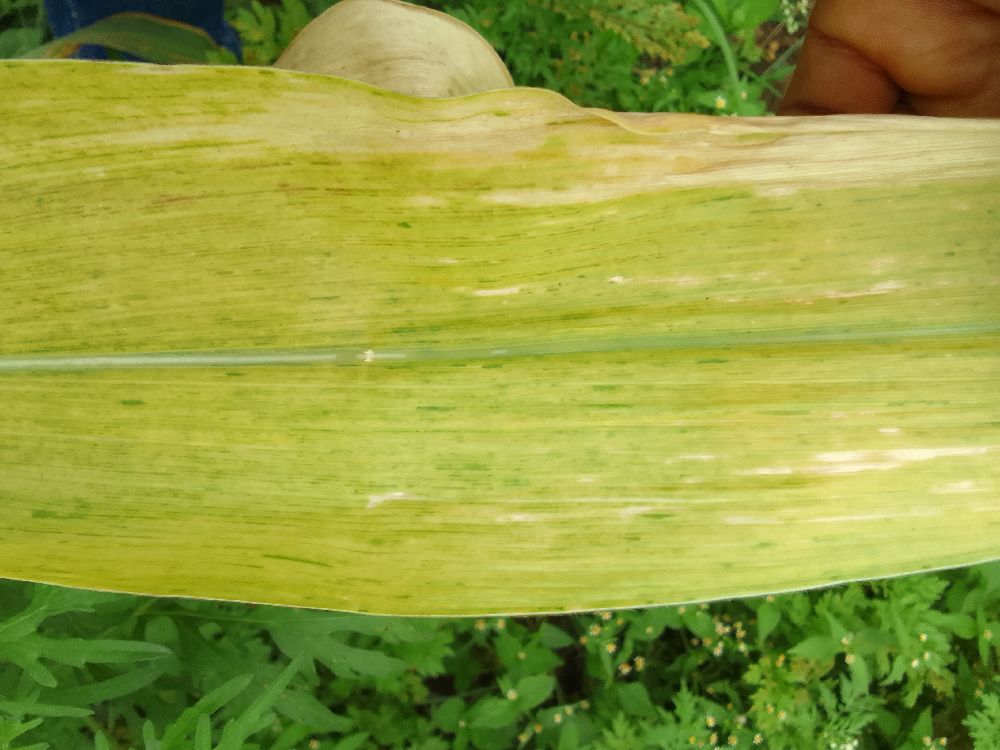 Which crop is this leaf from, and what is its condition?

maize, maize lethal necrosis
